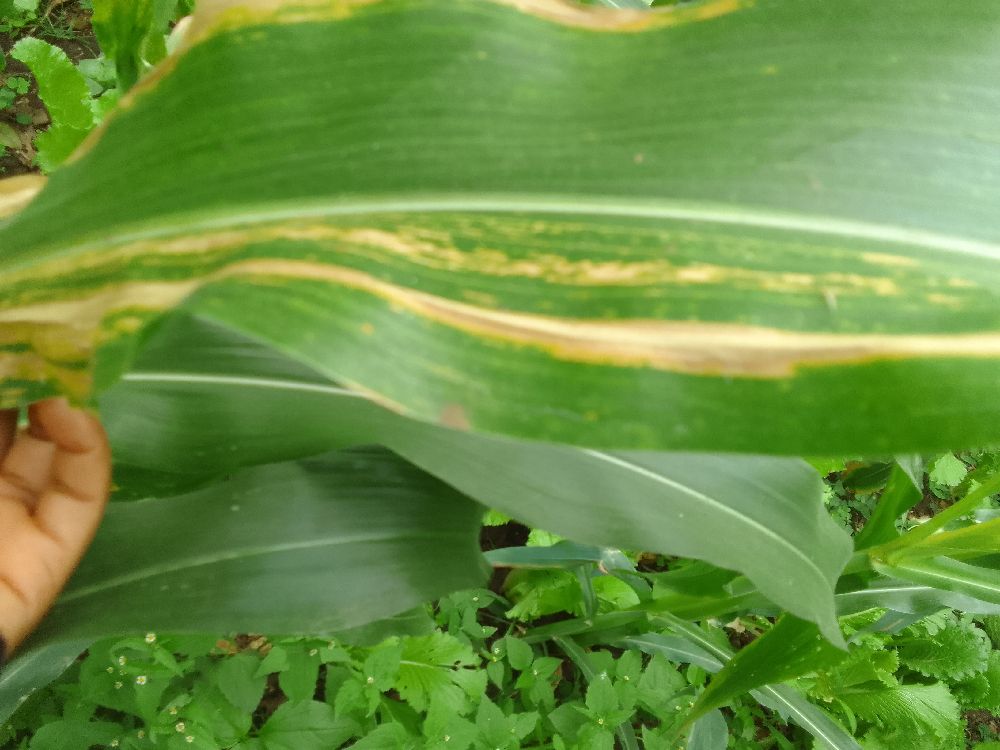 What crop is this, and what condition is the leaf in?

maize, maize lethal necrosis
